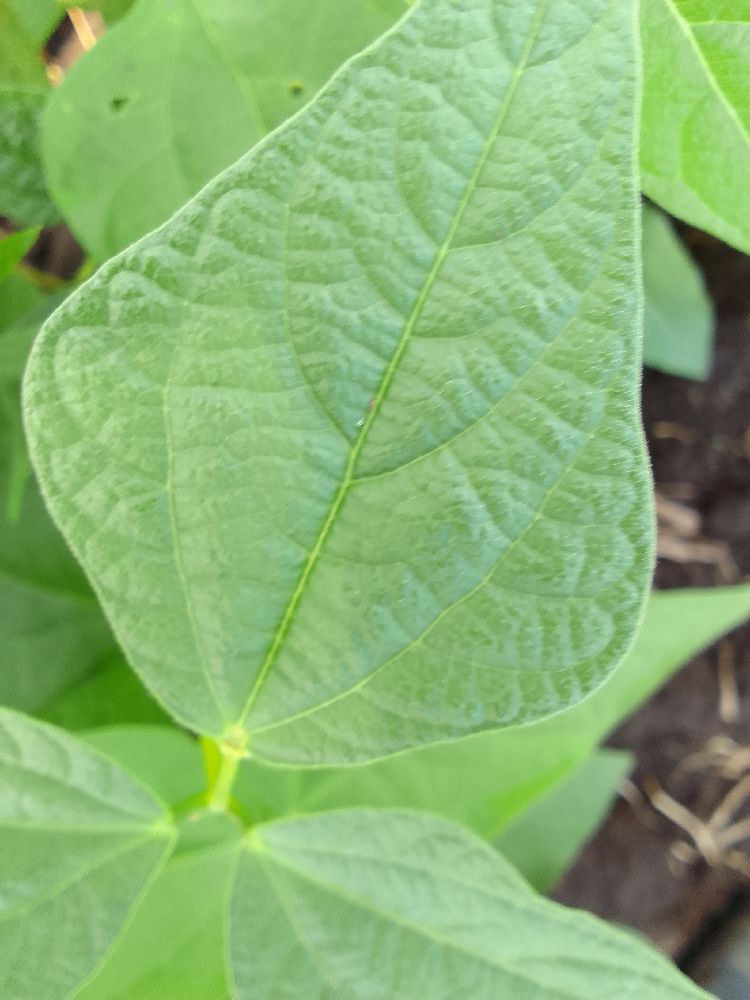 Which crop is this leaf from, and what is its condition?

common bean, healthy
